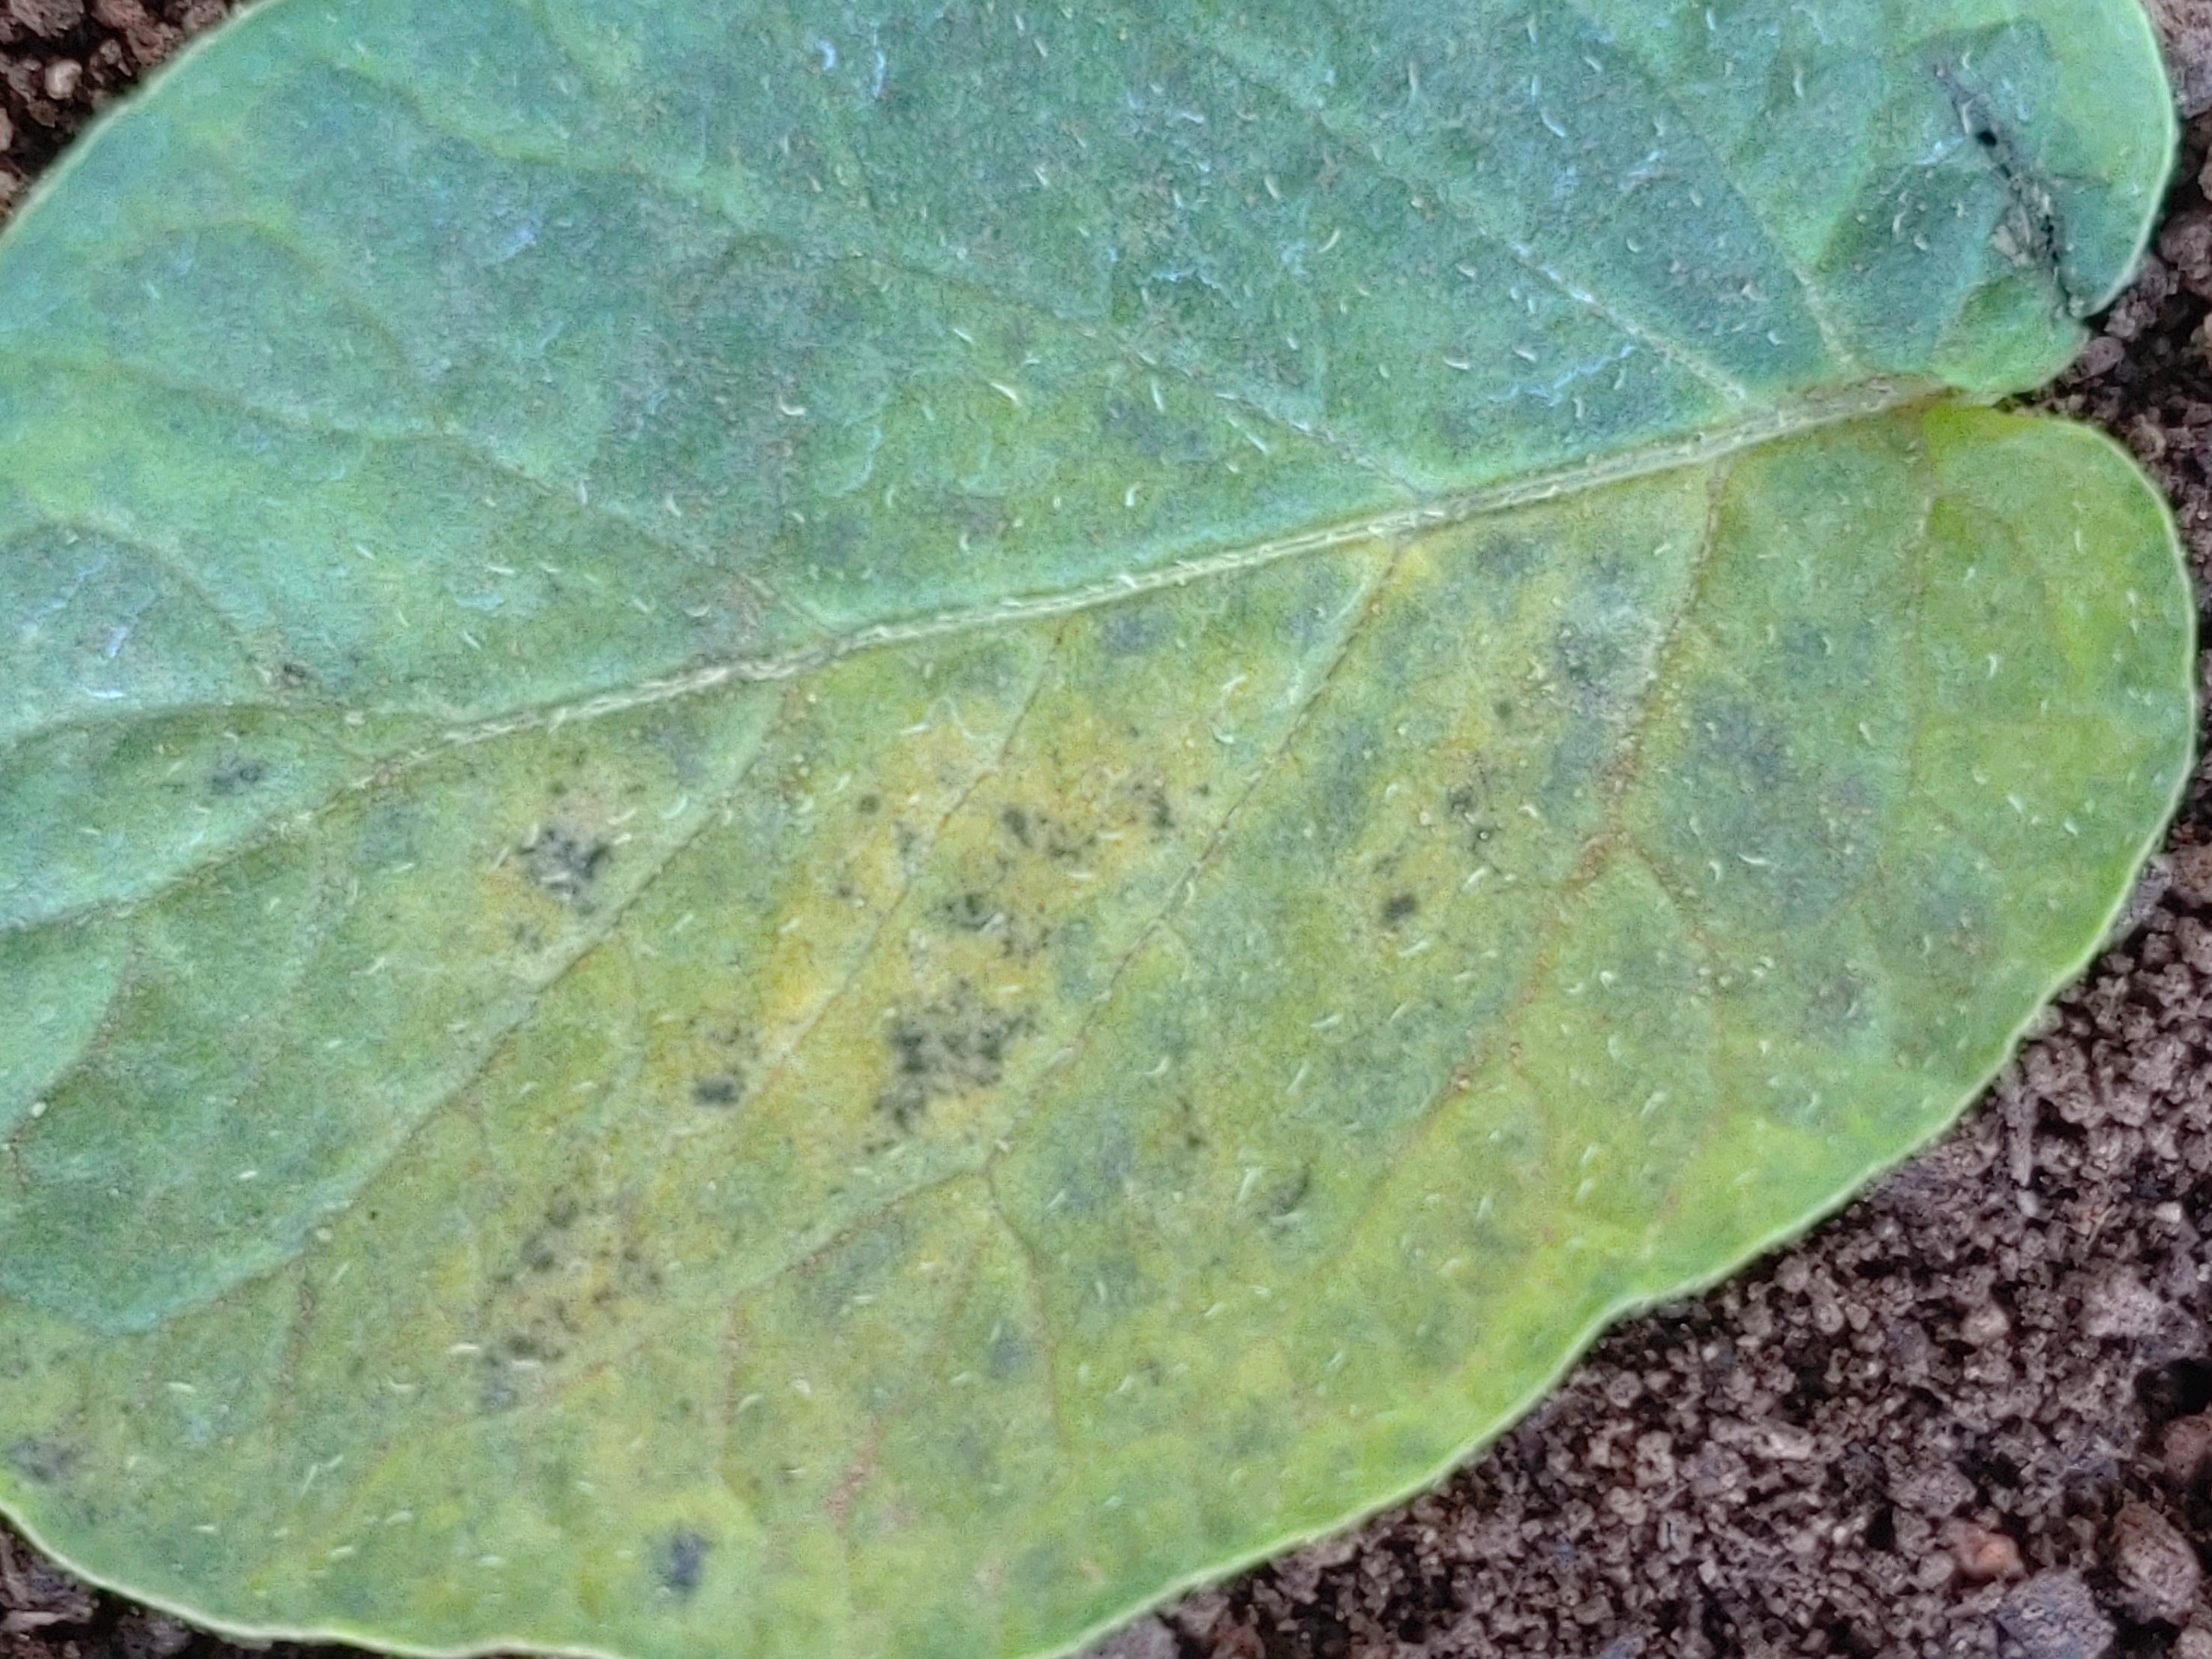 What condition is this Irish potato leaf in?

late blight
